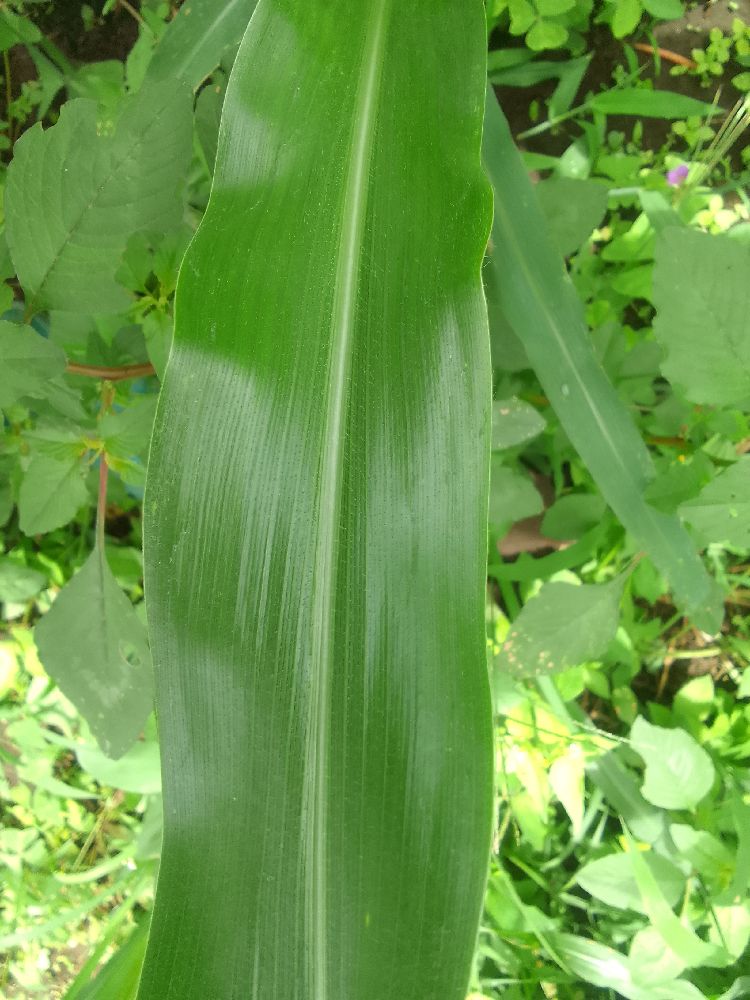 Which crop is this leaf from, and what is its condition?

maize, healthy
